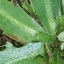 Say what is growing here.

structured weed
